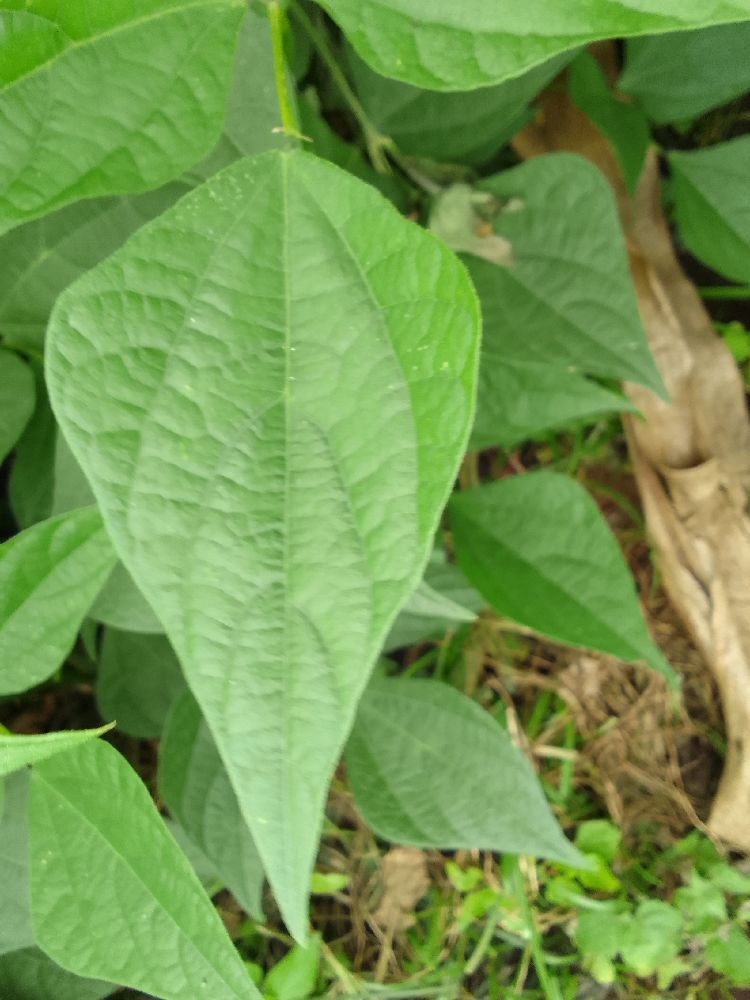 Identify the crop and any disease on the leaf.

common bean, healthy
